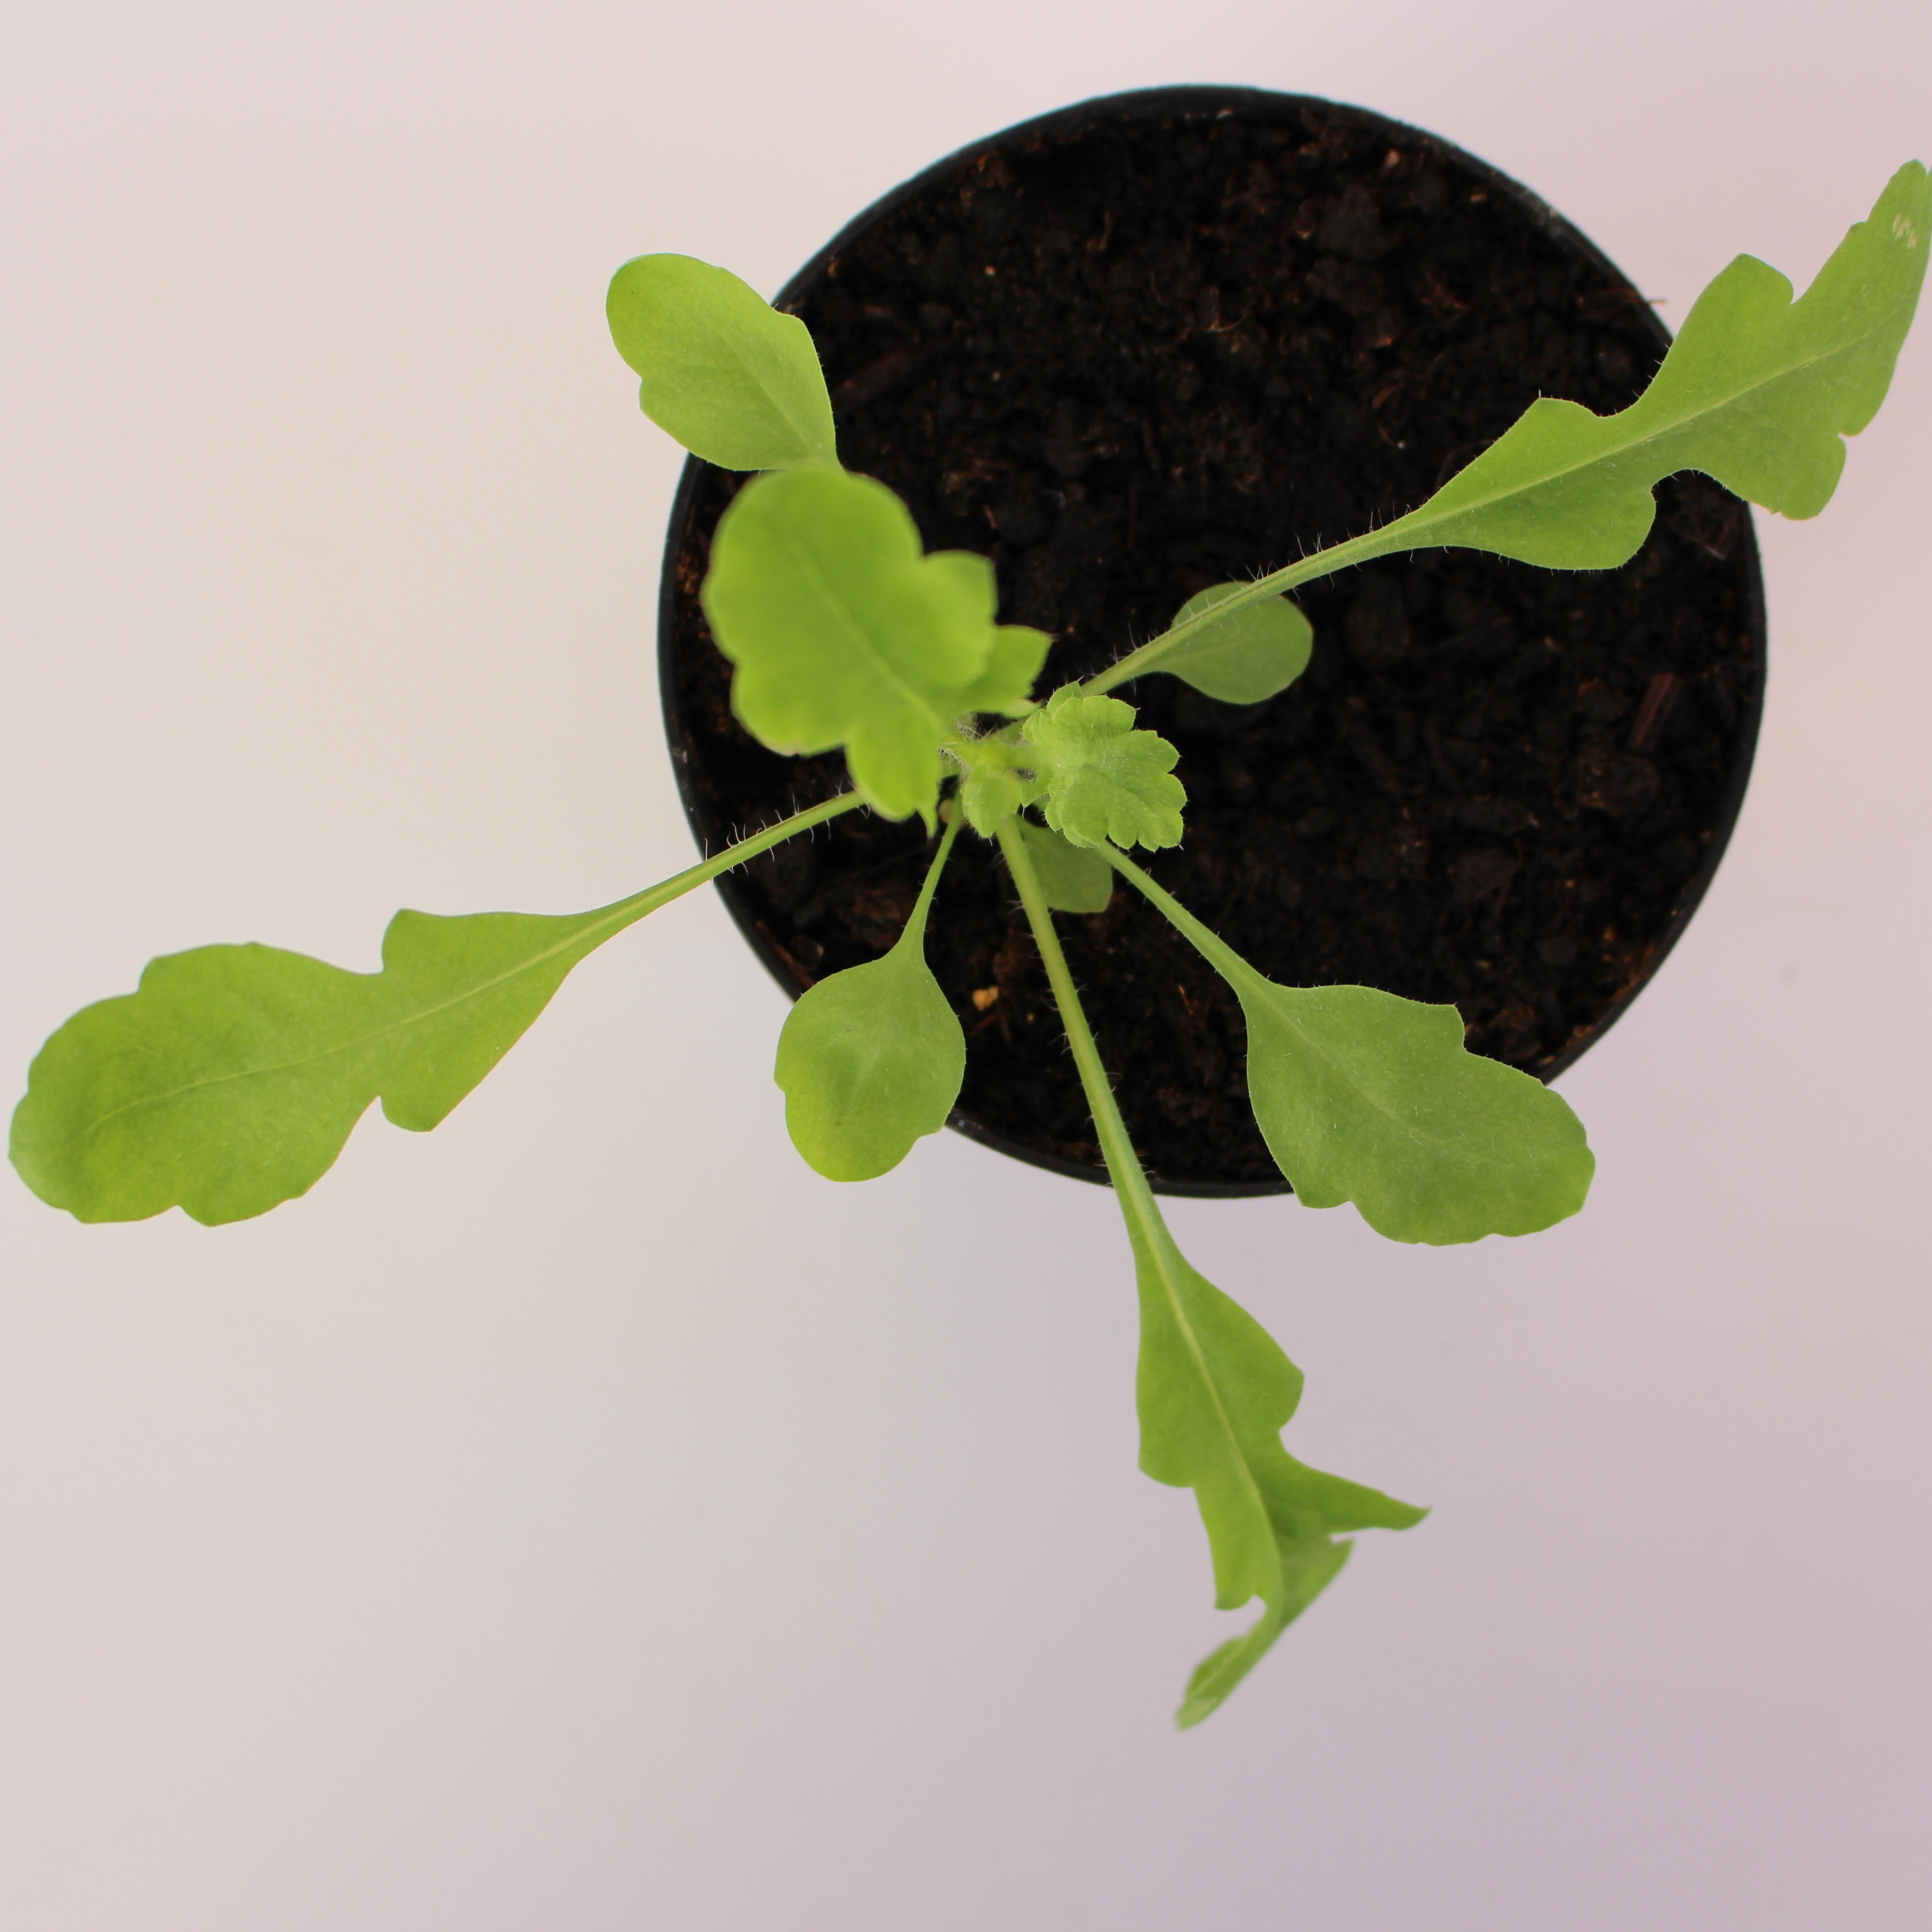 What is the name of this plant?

Papaver rhoeas
